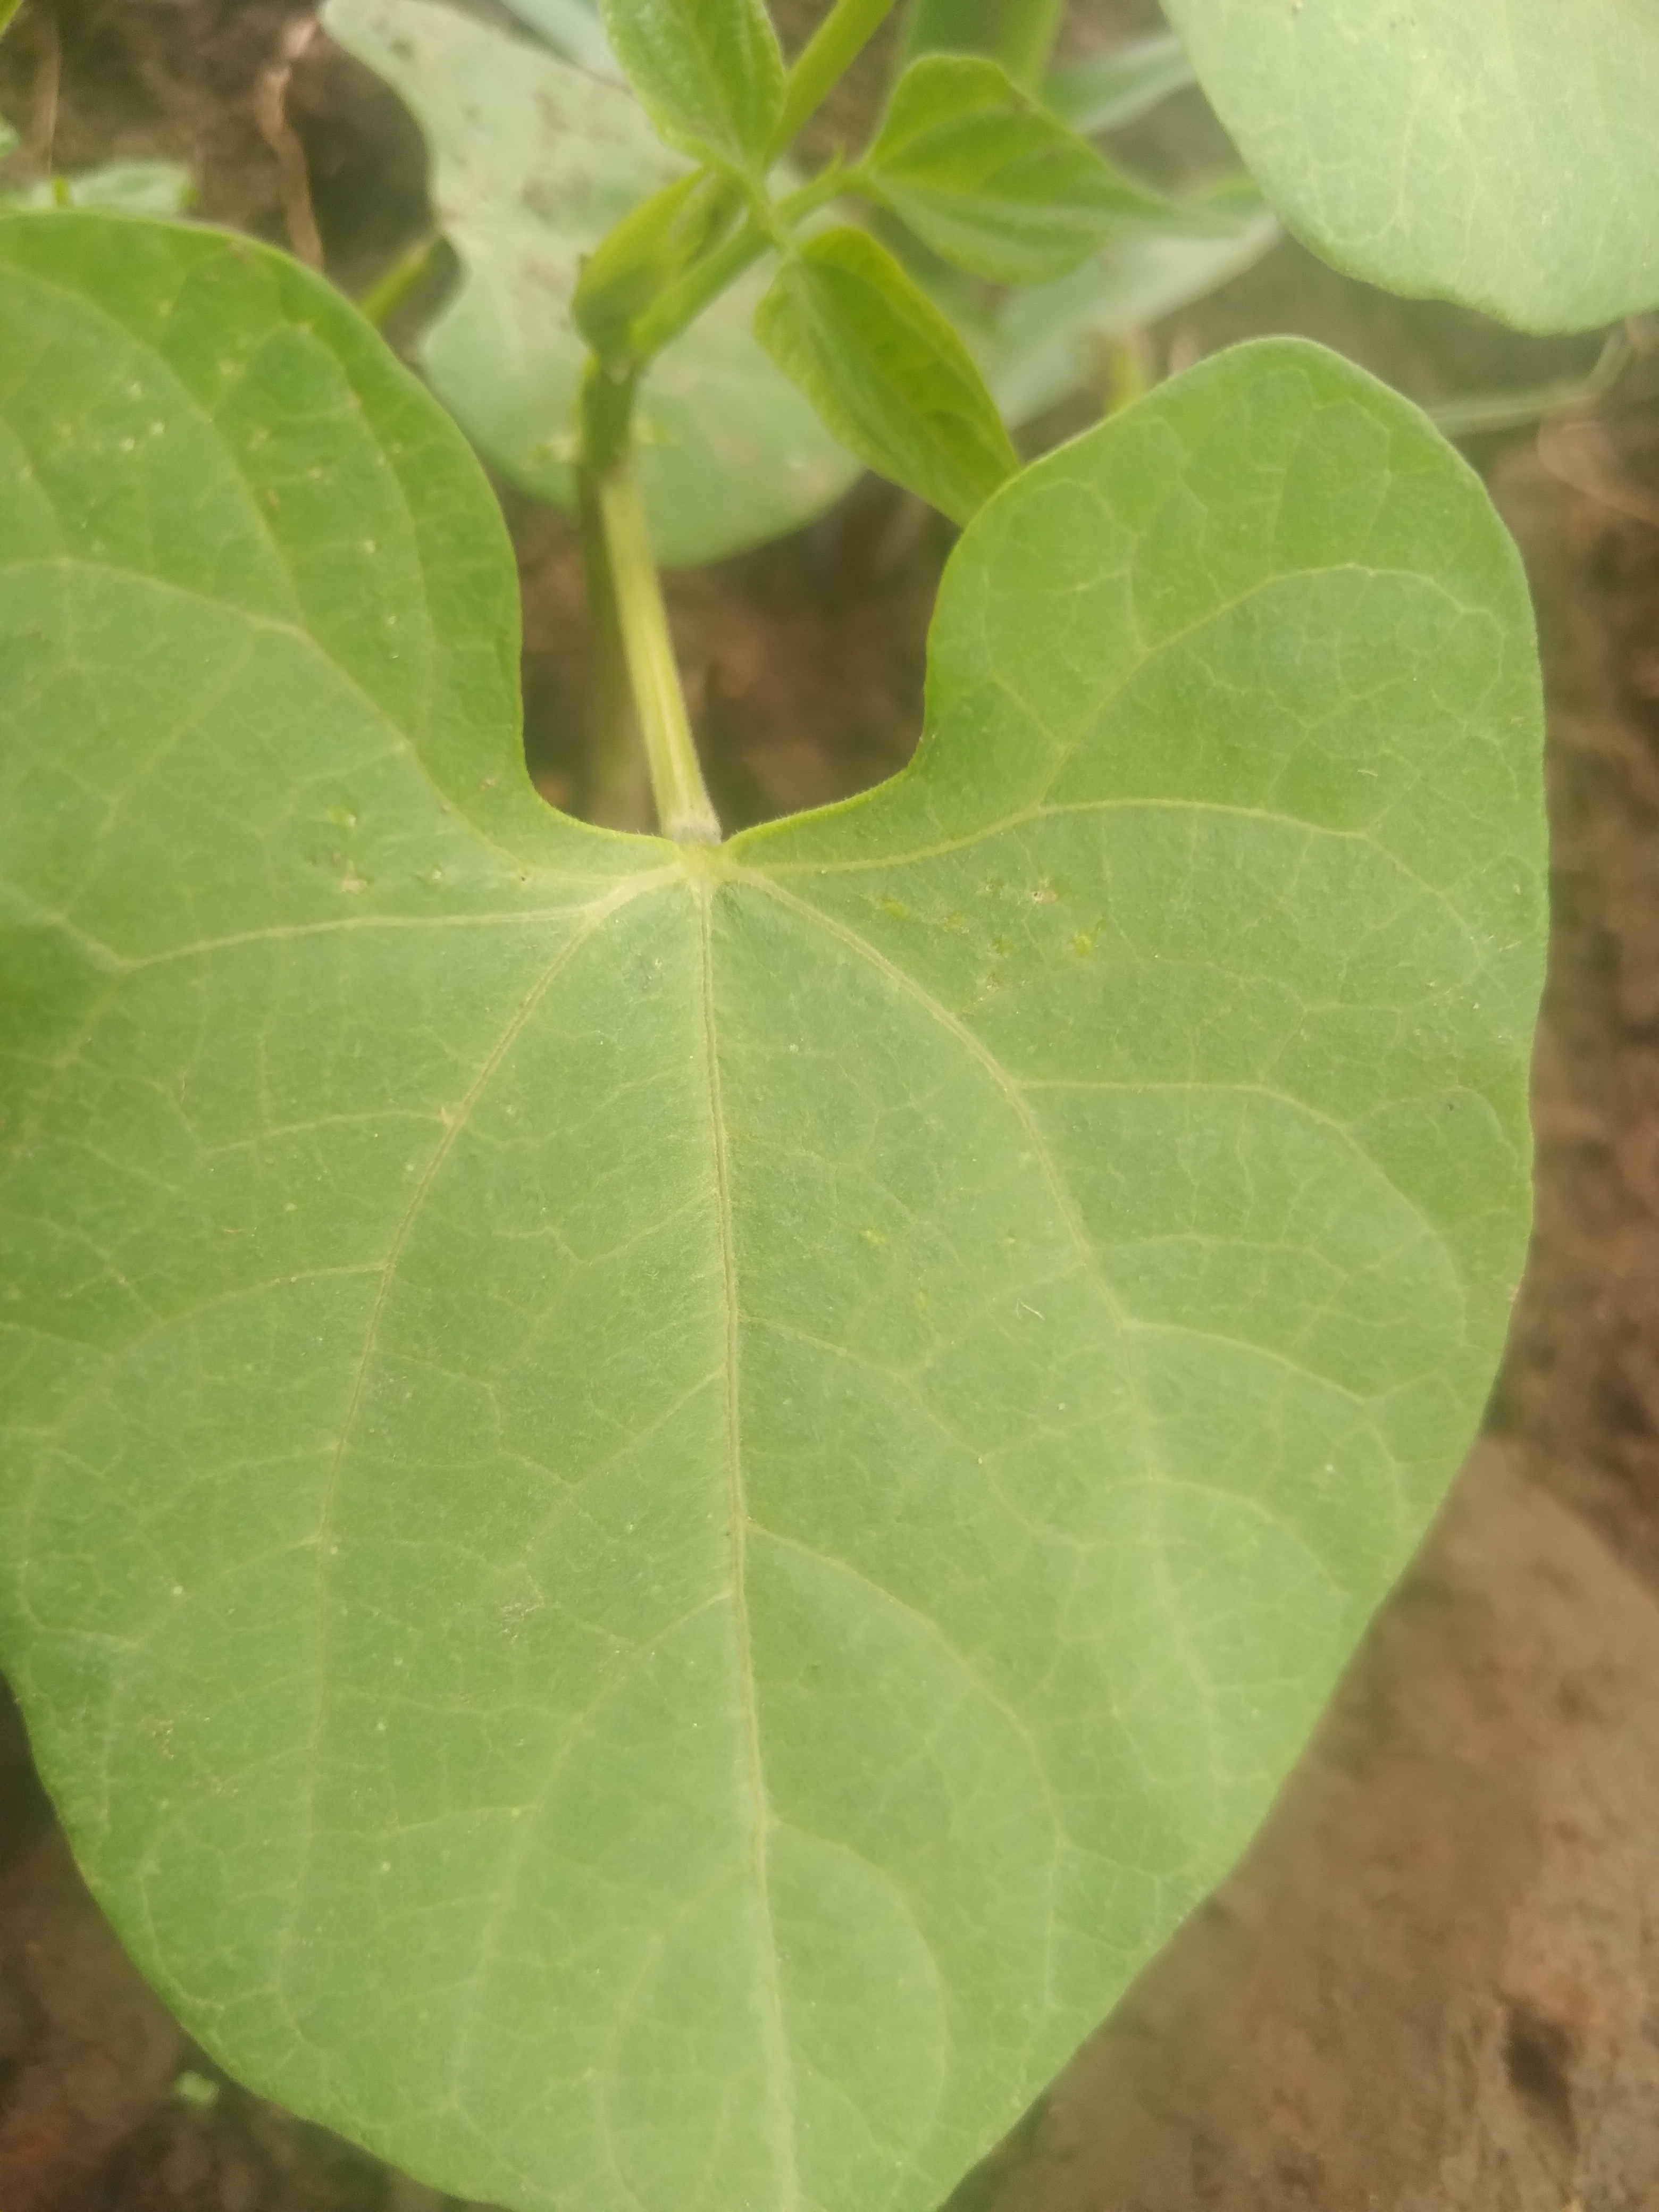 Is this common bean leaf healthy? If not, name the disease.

healthy
